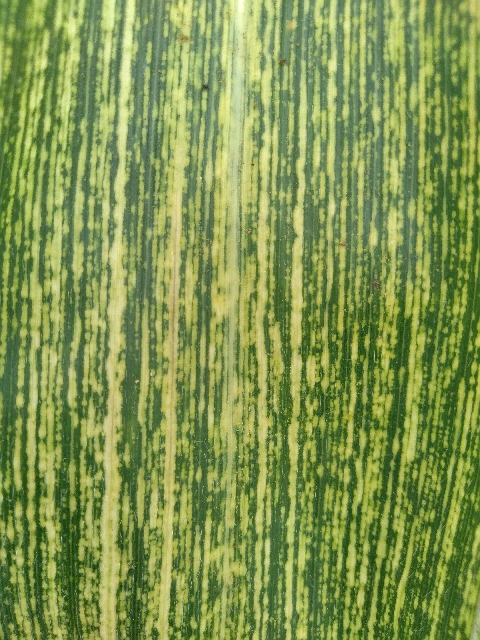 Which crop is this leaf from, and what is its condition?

maize, maize streak virus
